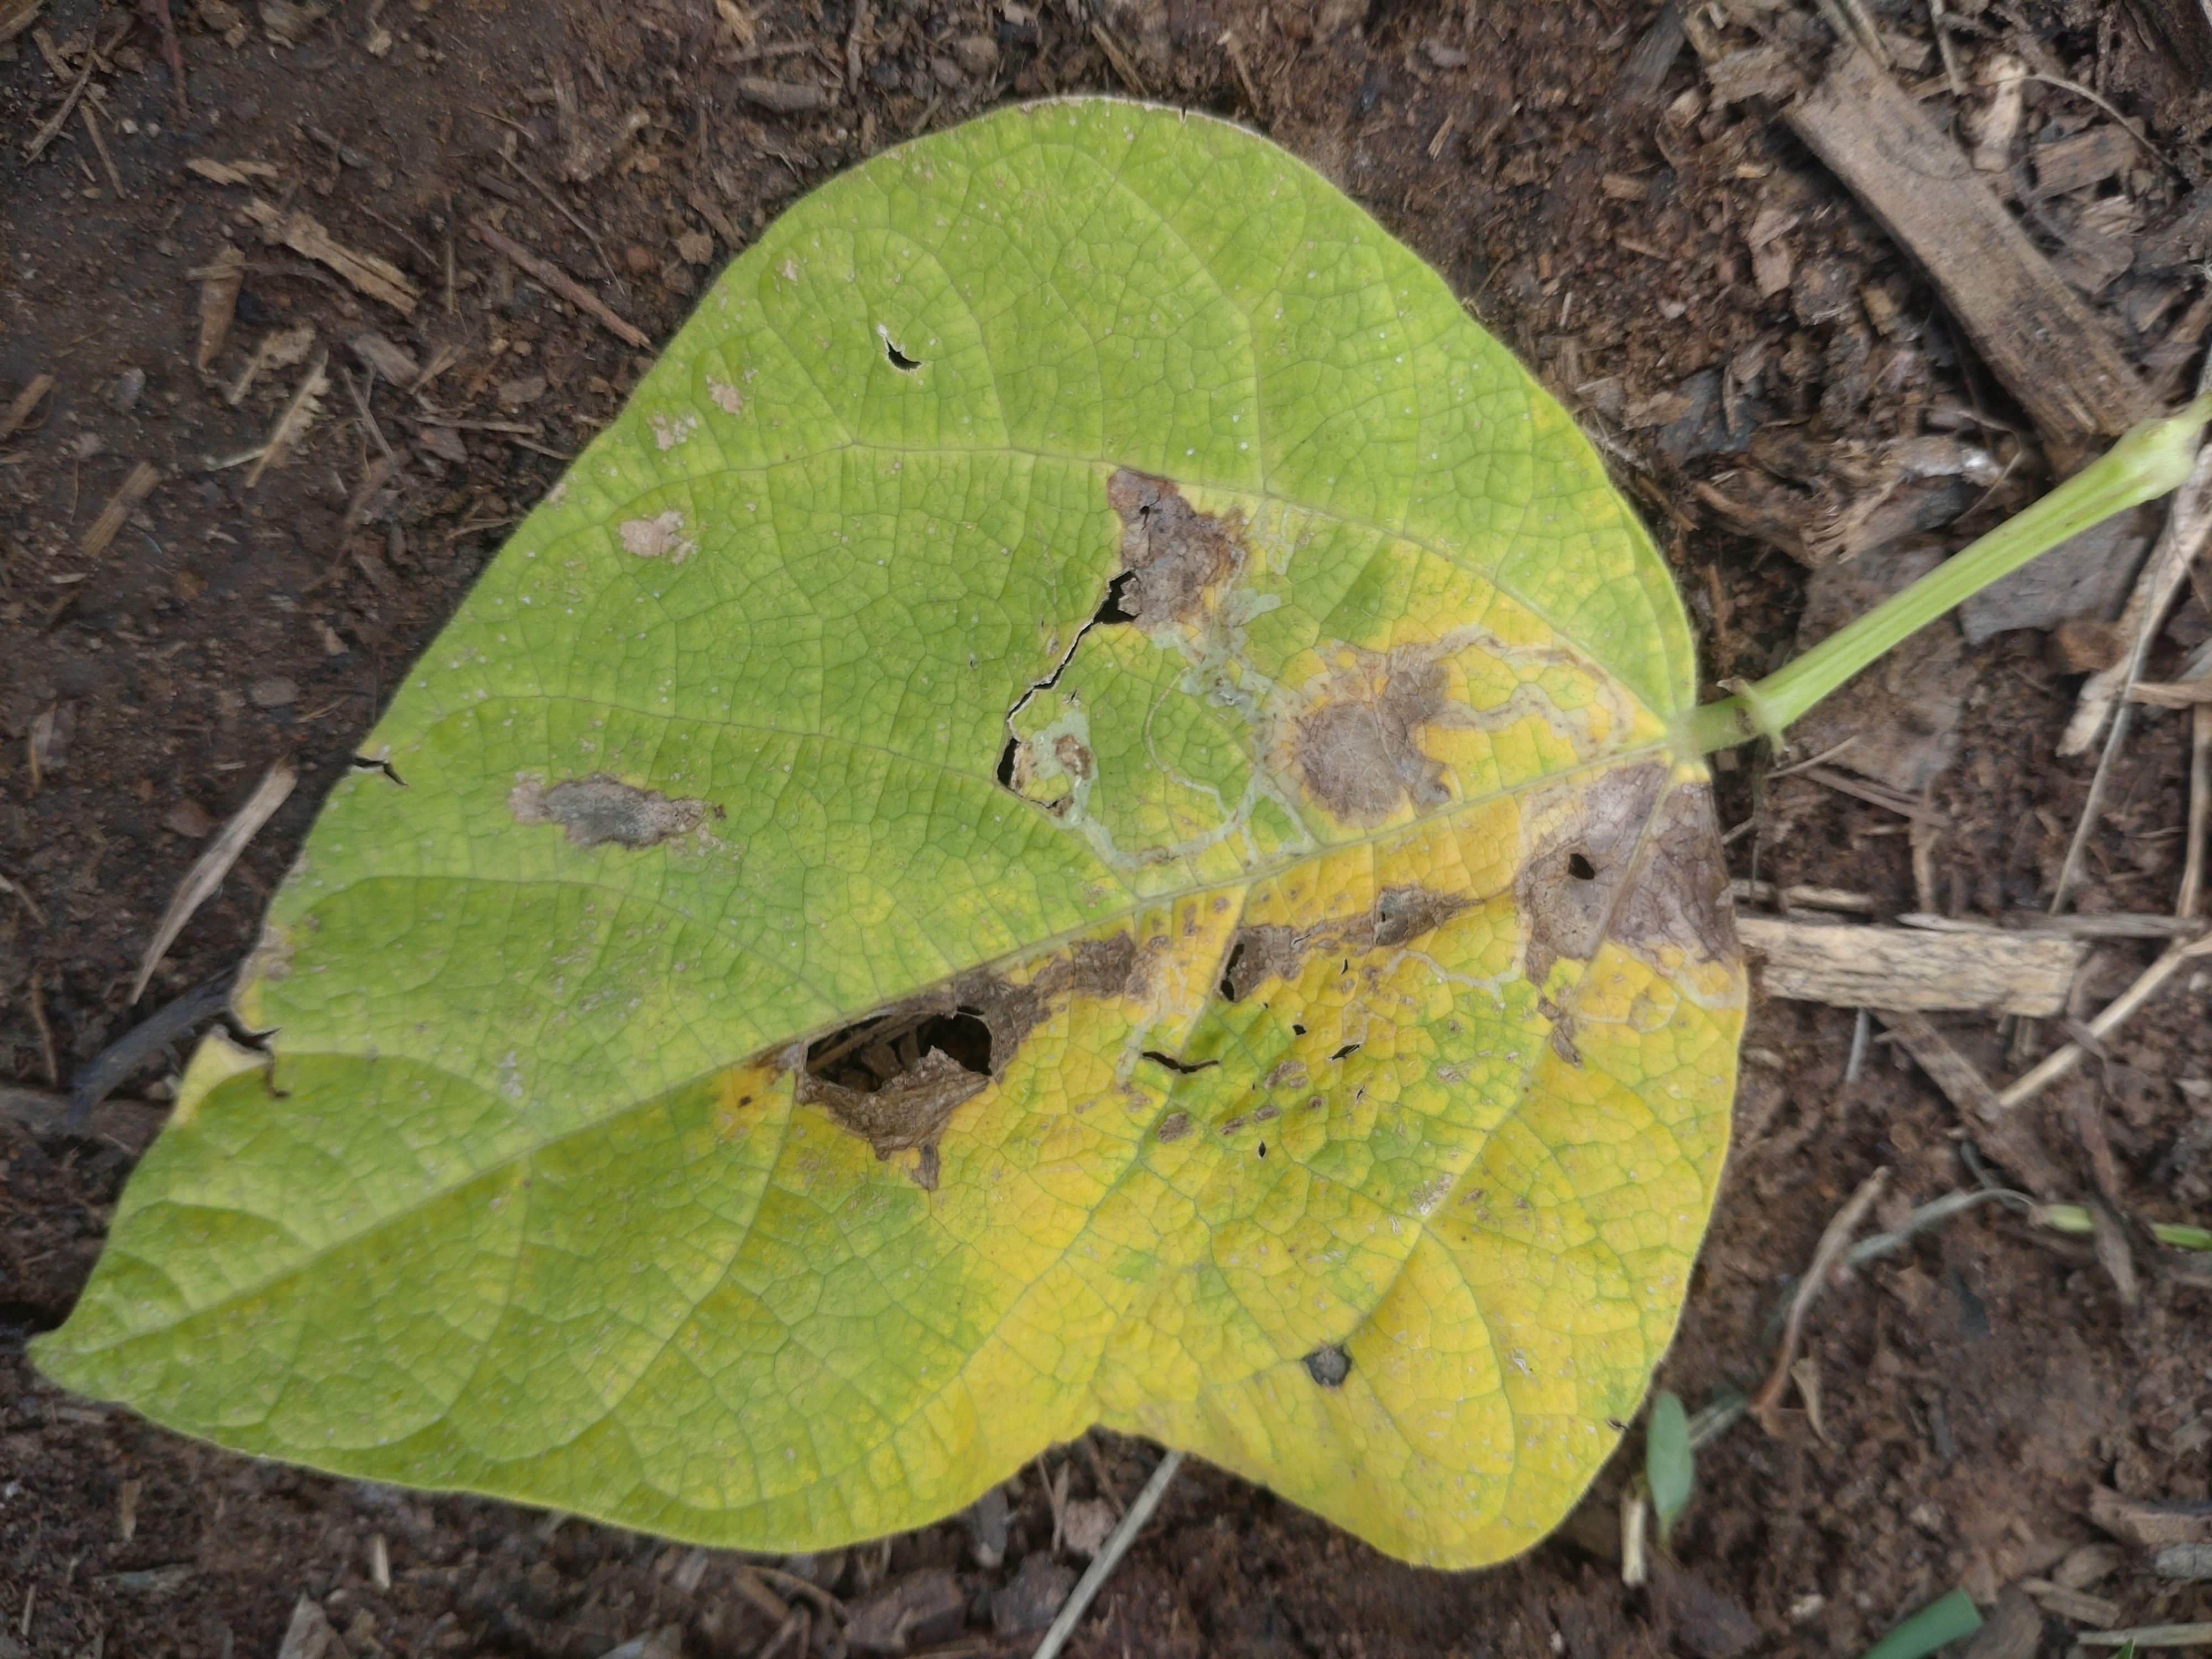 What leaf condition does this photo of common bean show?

anthracnose
